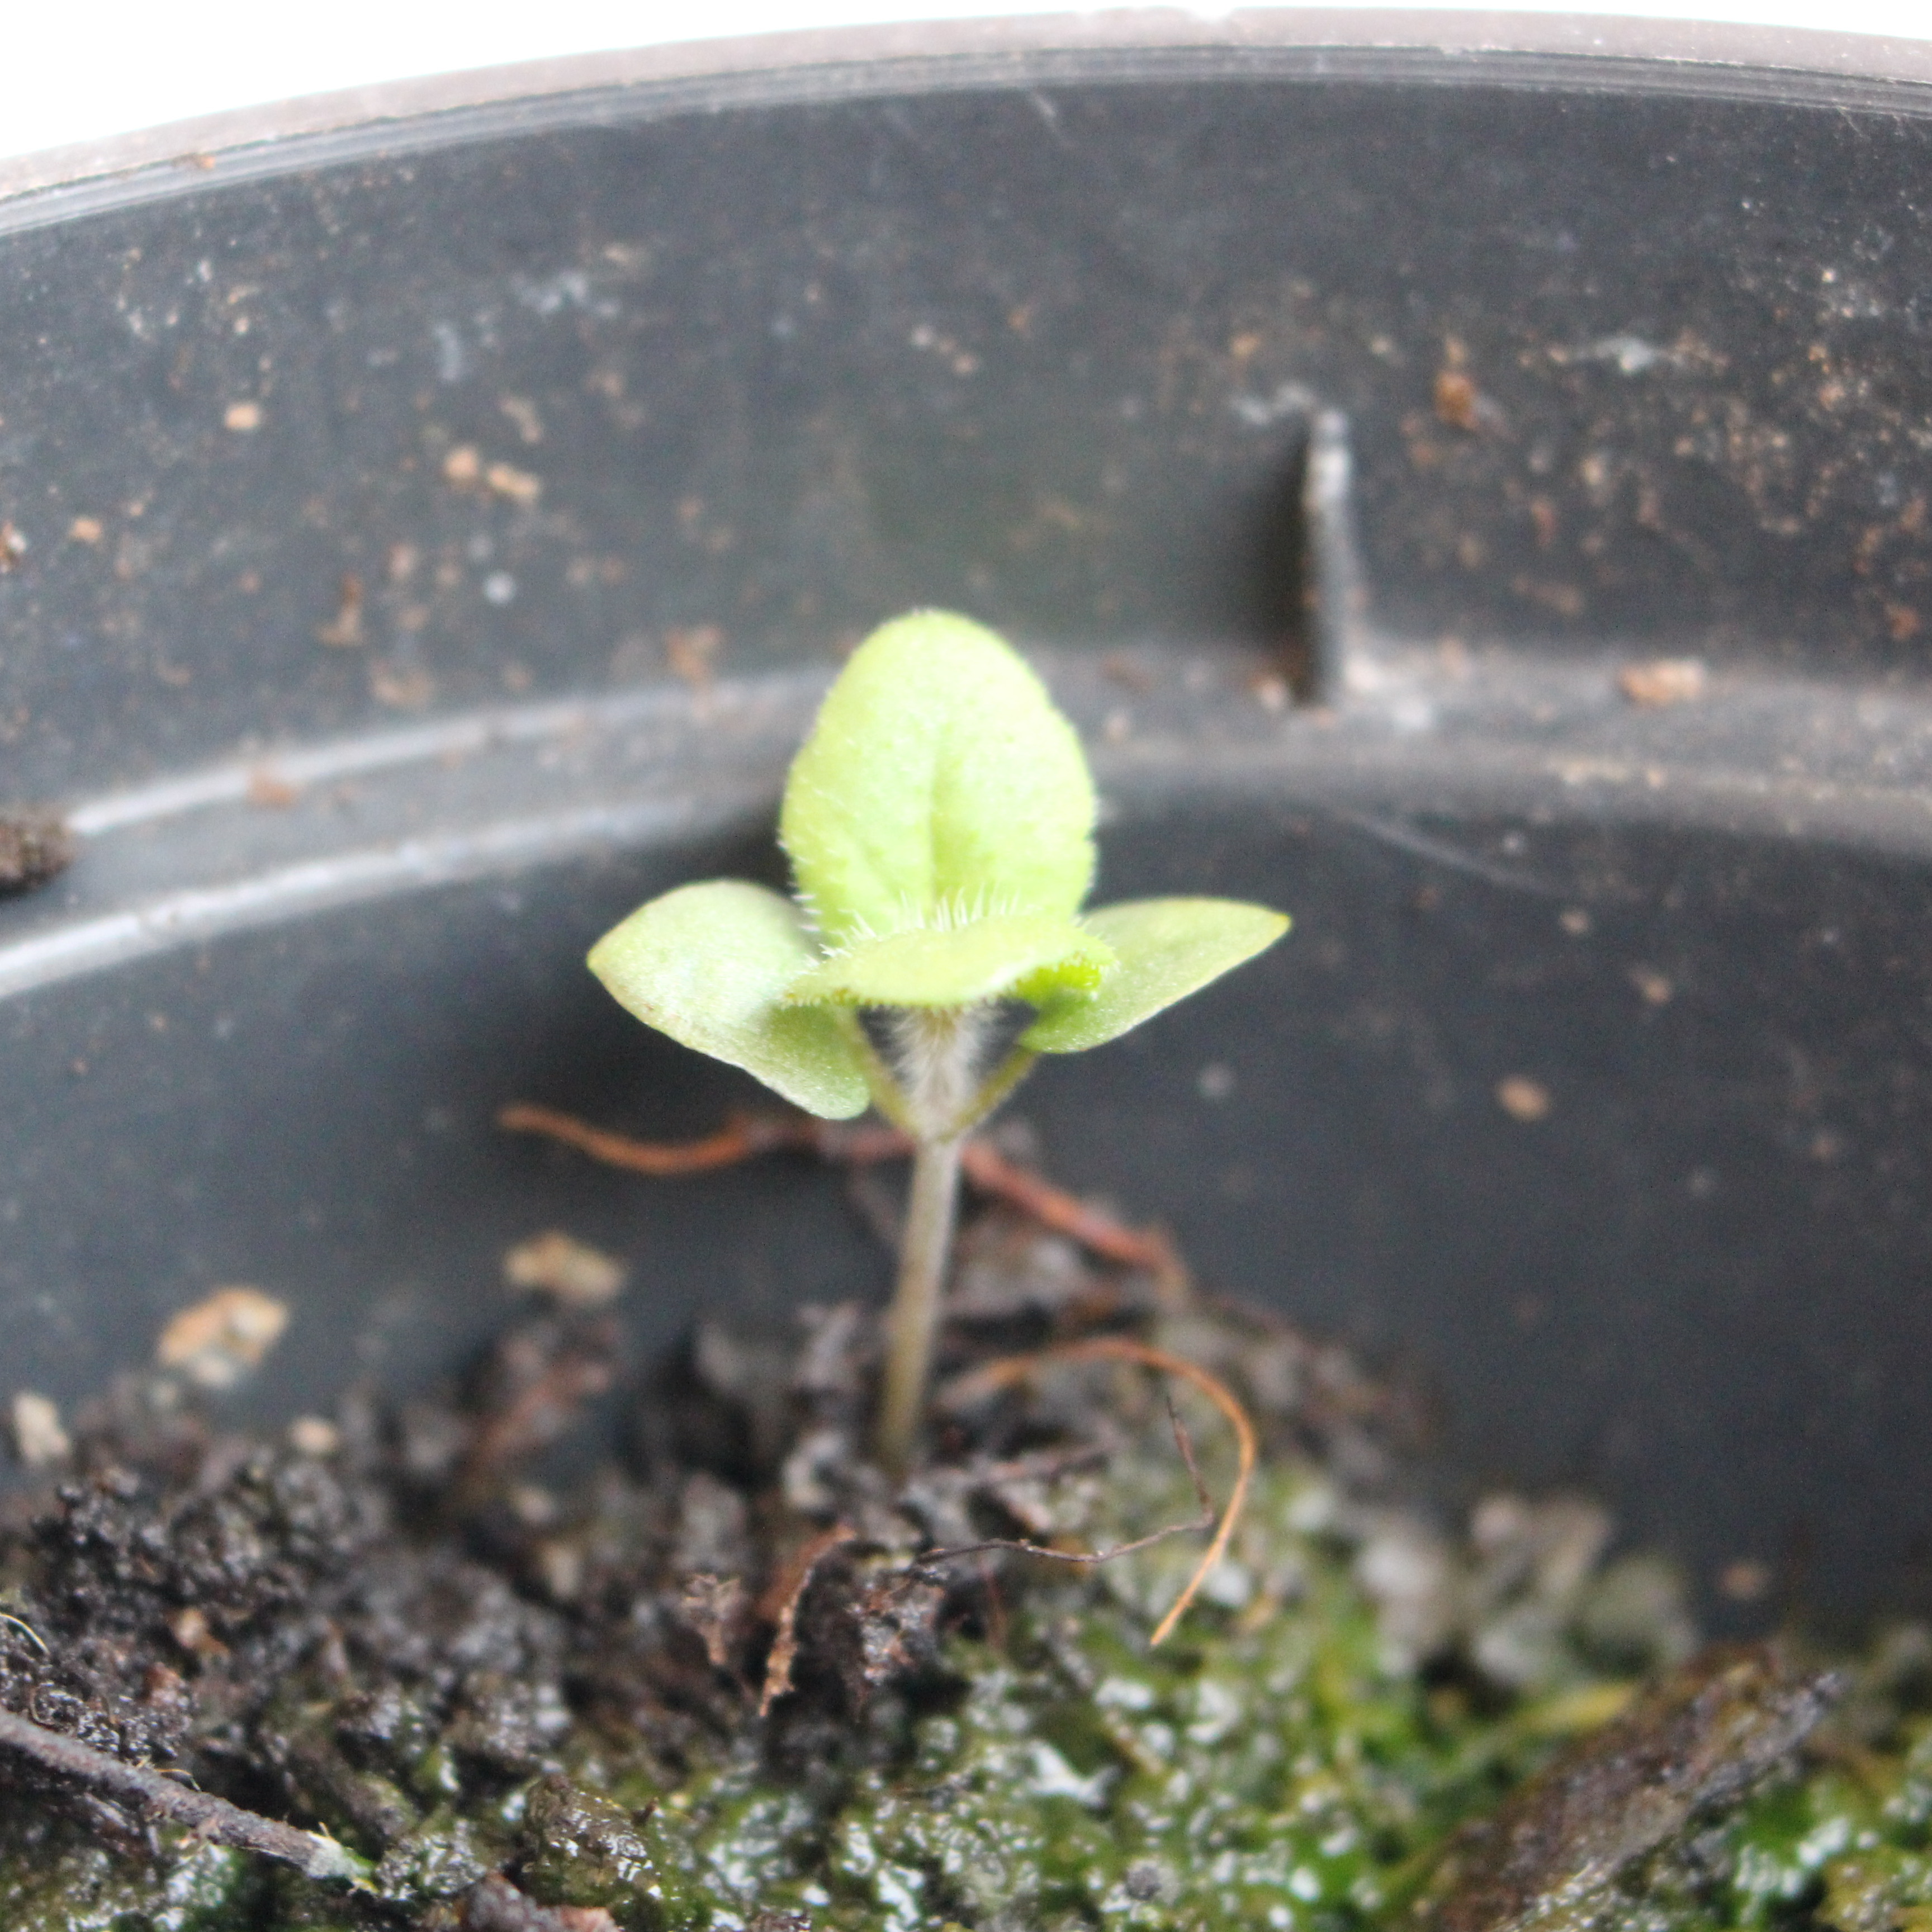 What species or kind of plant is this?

Veronica persica
